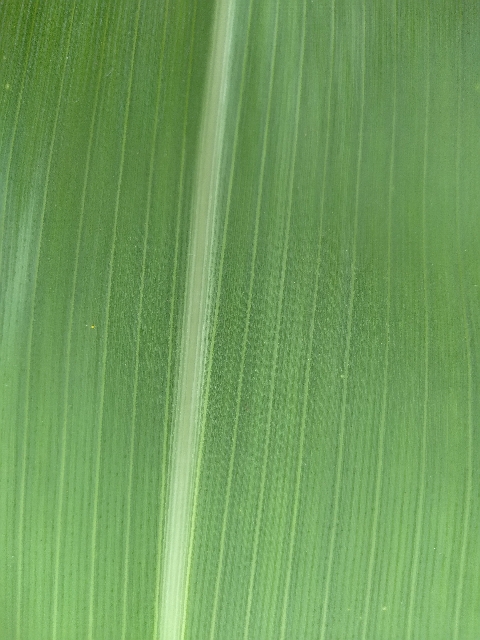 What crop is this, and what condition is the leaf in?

maize, healthy
